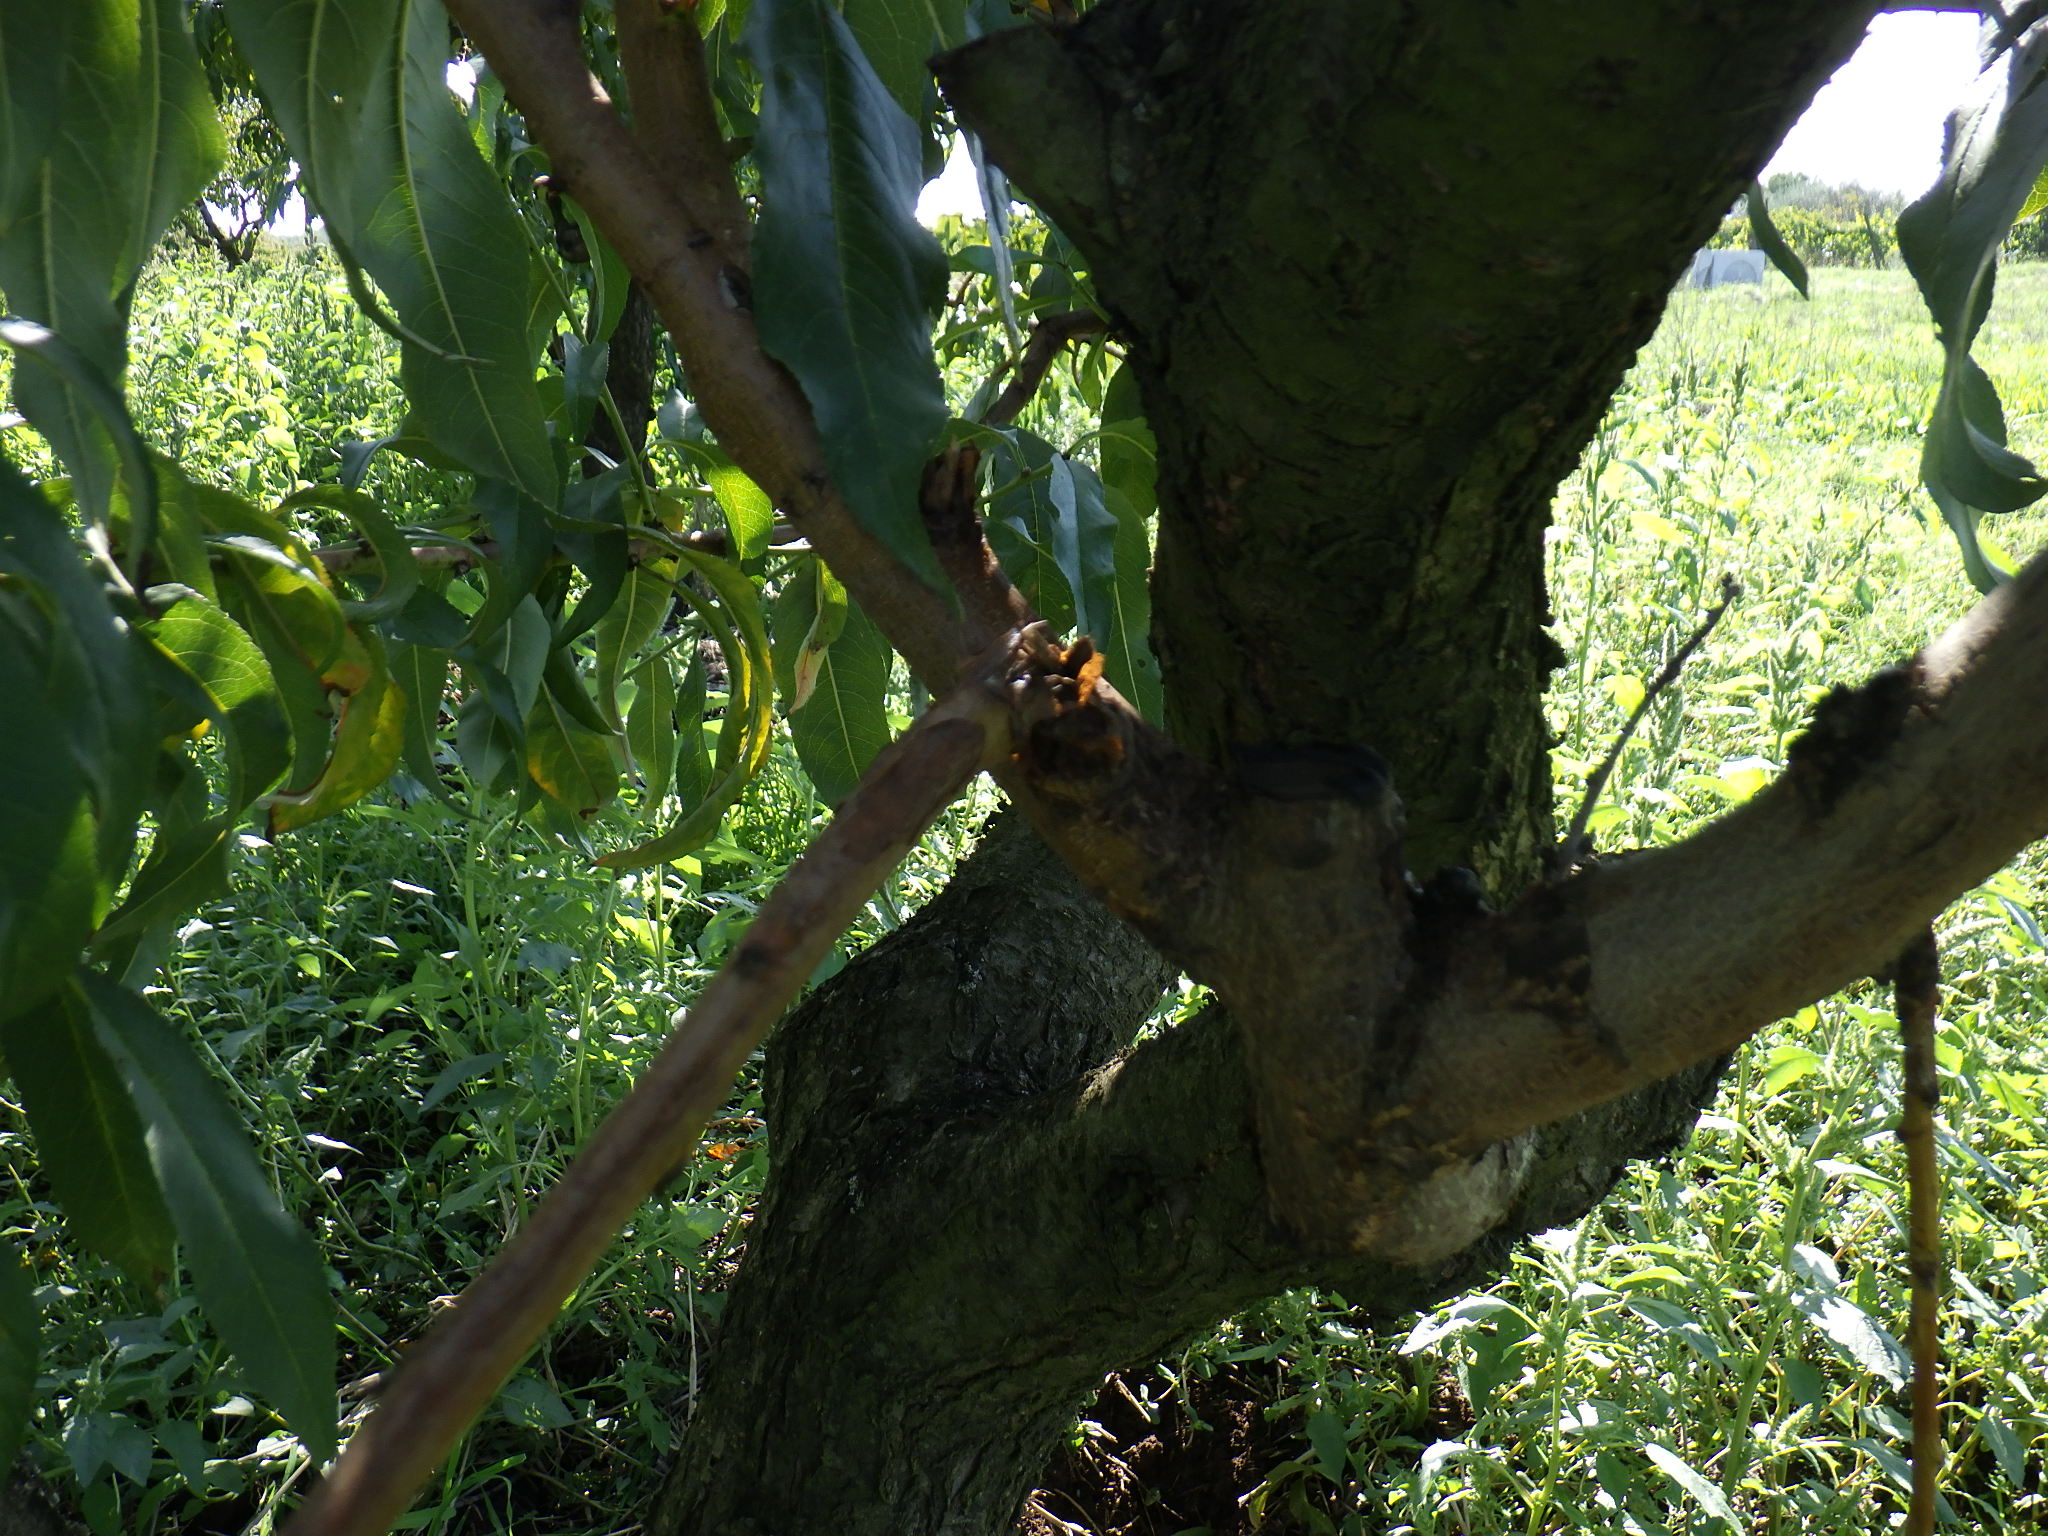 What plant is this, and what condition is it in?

peach, healthy
